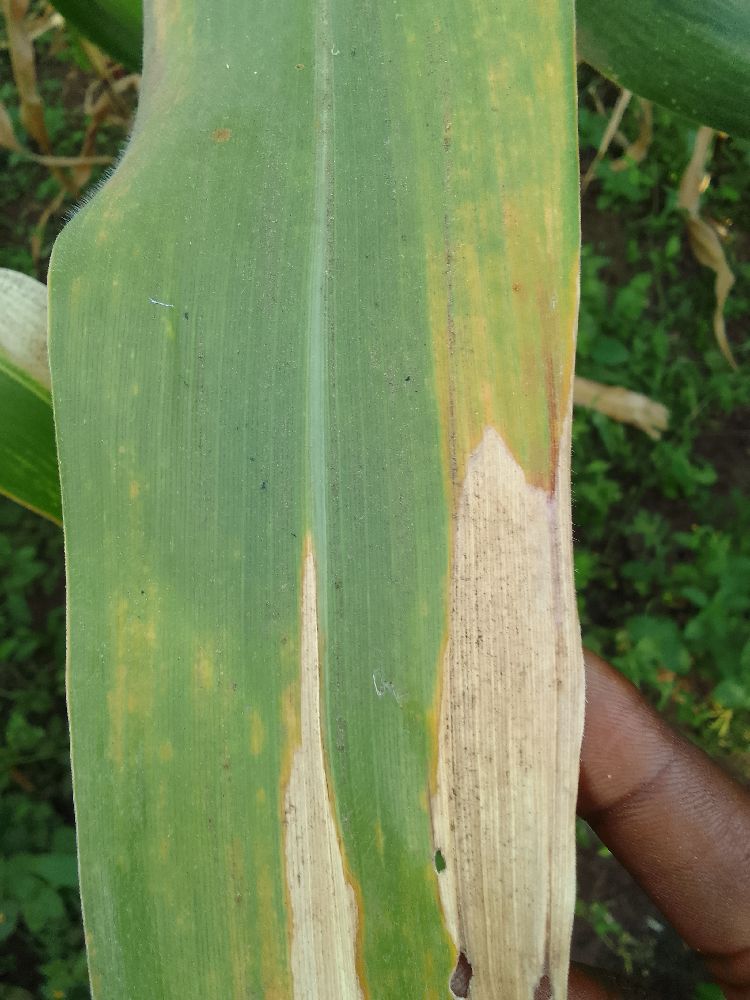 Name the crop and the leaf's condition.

maize, maize lethal necrosis
